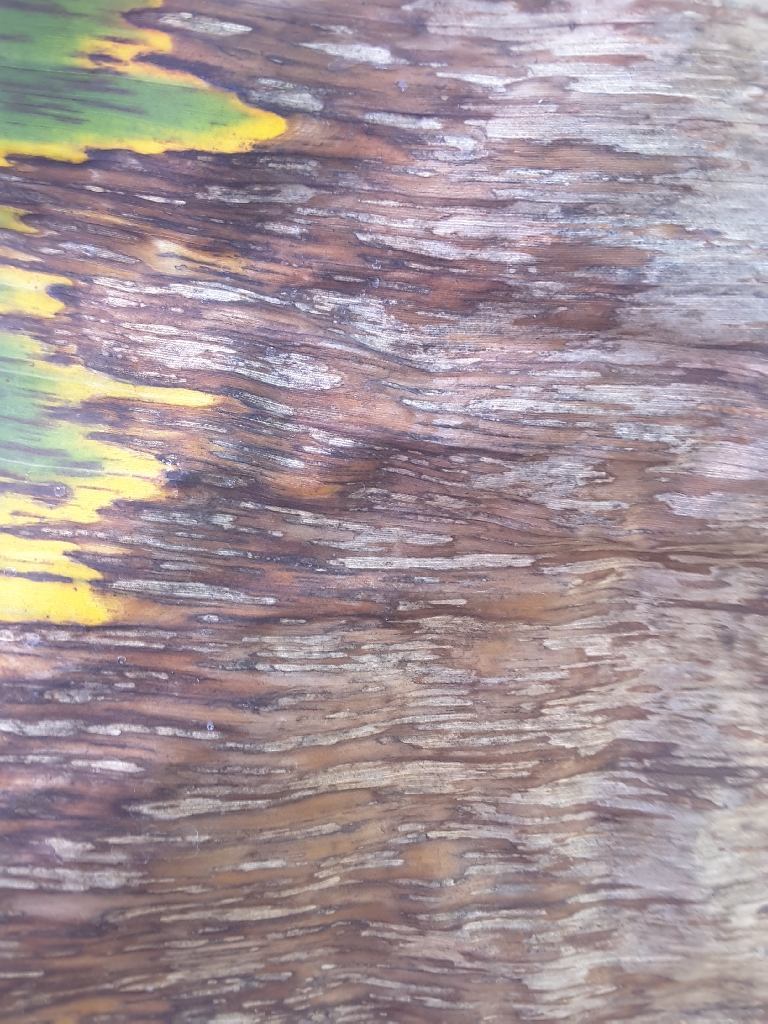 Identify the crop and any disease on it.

banana, black sigatoka
